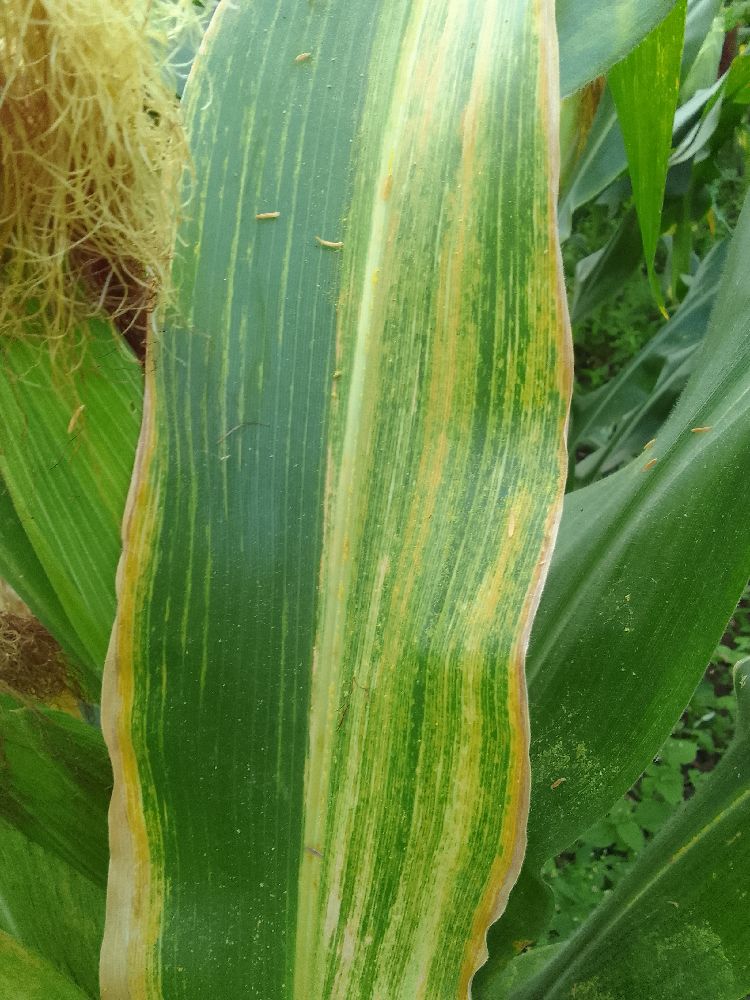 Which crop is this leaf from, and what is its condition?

maize, maize lethal necrosis
